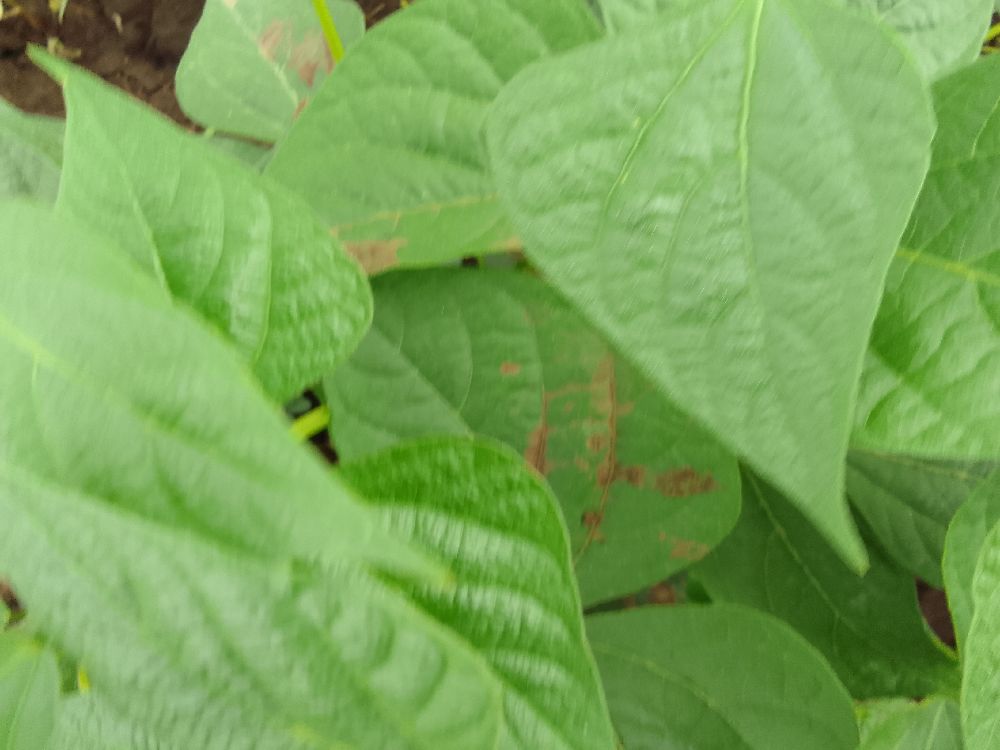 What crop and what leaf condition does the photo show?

common bean, healthy
